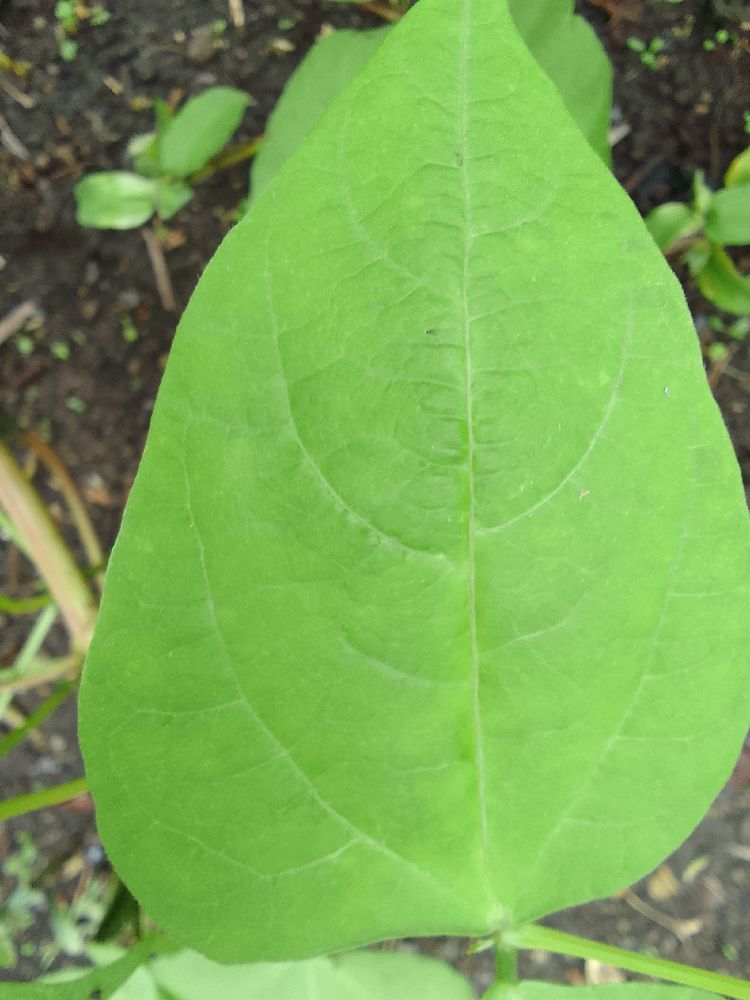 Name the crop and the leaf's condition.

common bean, healthy
